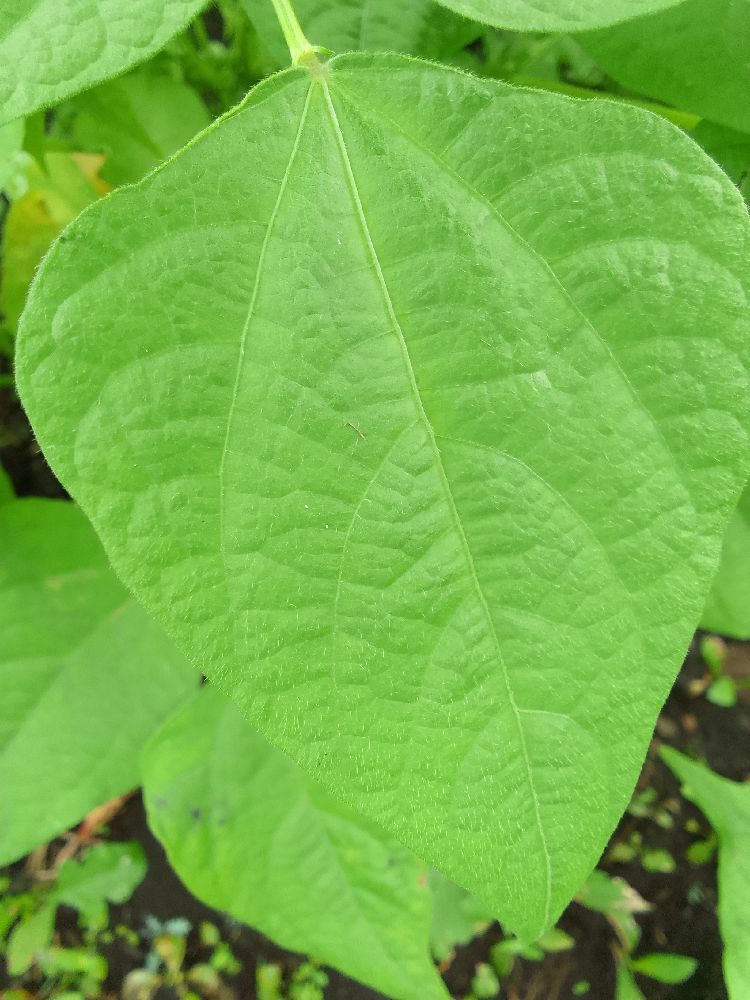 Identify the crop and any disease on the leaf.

common bean, healthy
